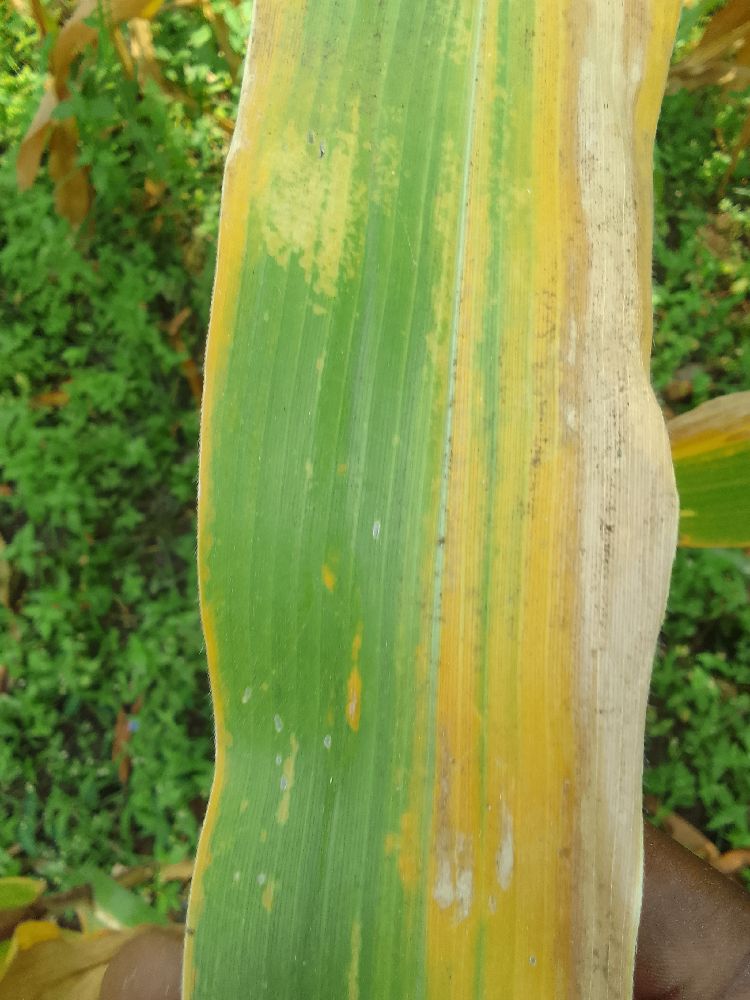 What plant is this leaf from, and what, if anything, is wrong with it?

maize, maize lethal necrosis
